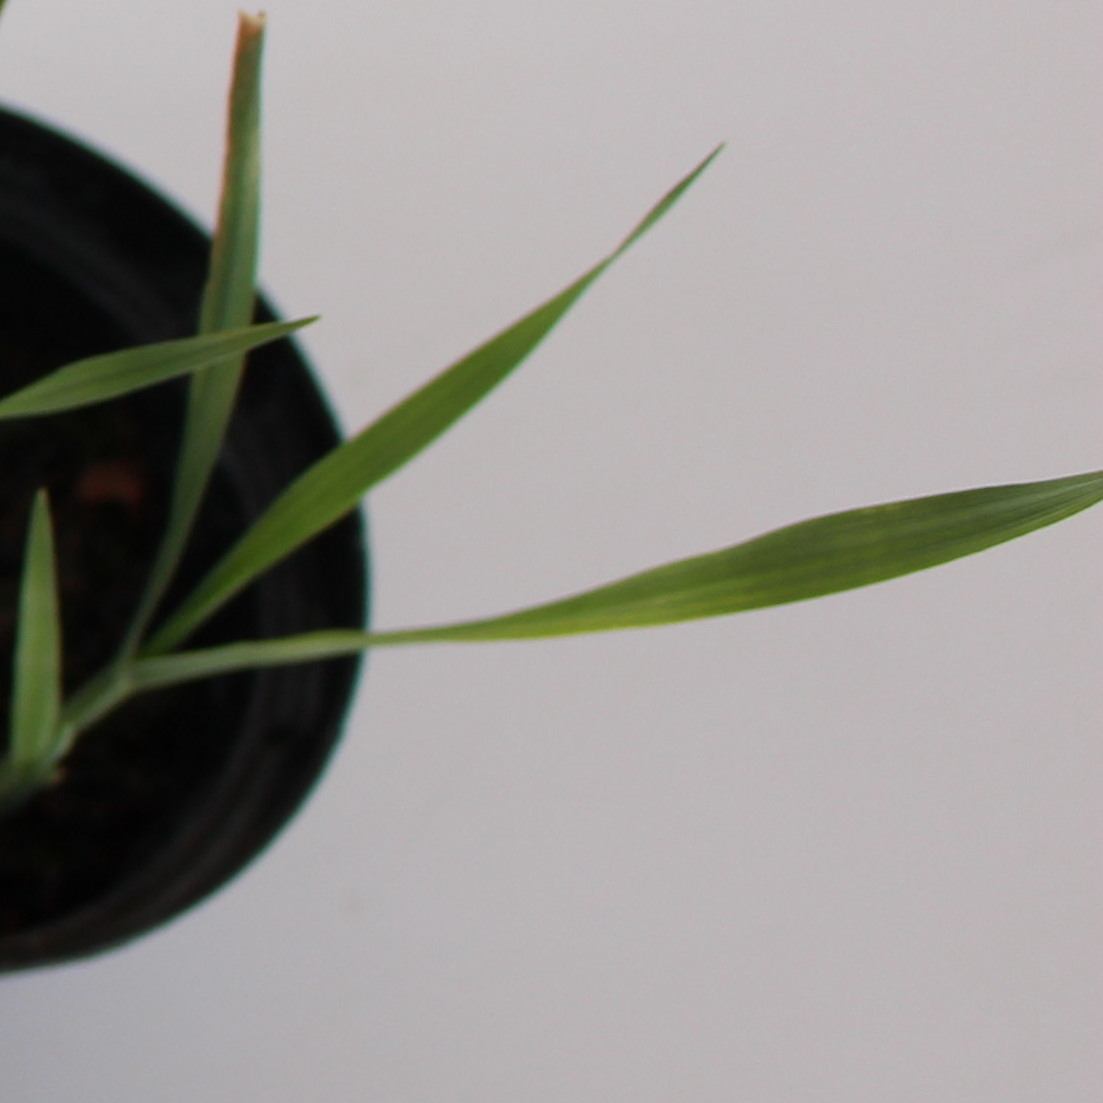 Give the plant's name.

Avena sterilis
